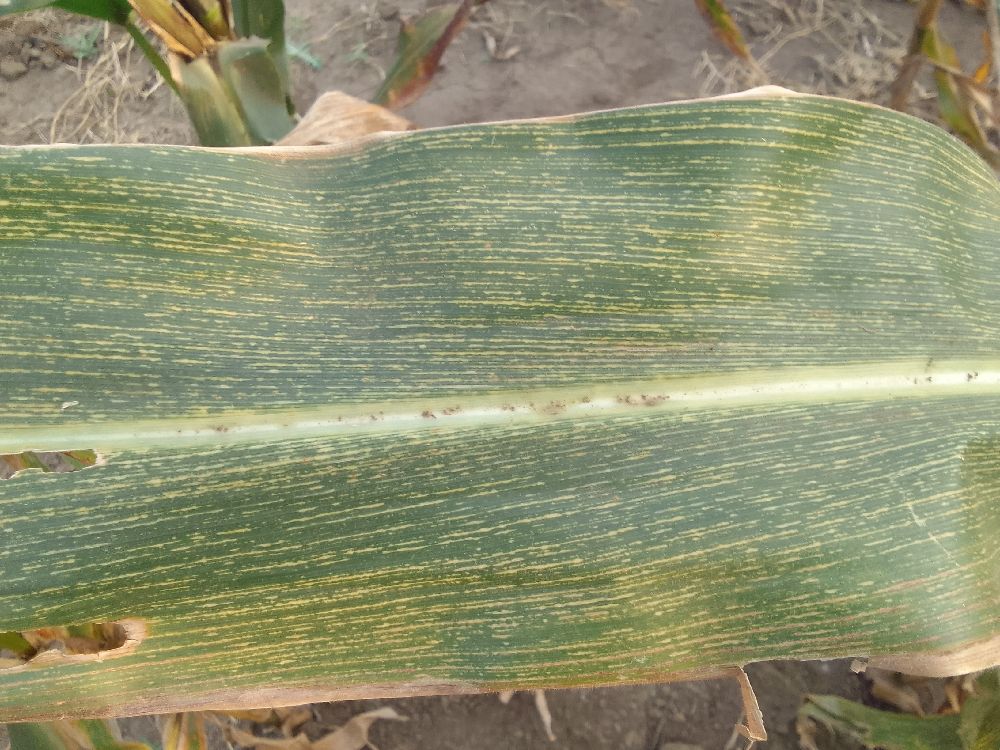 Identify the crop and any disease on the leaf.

maize, maize streak virus
